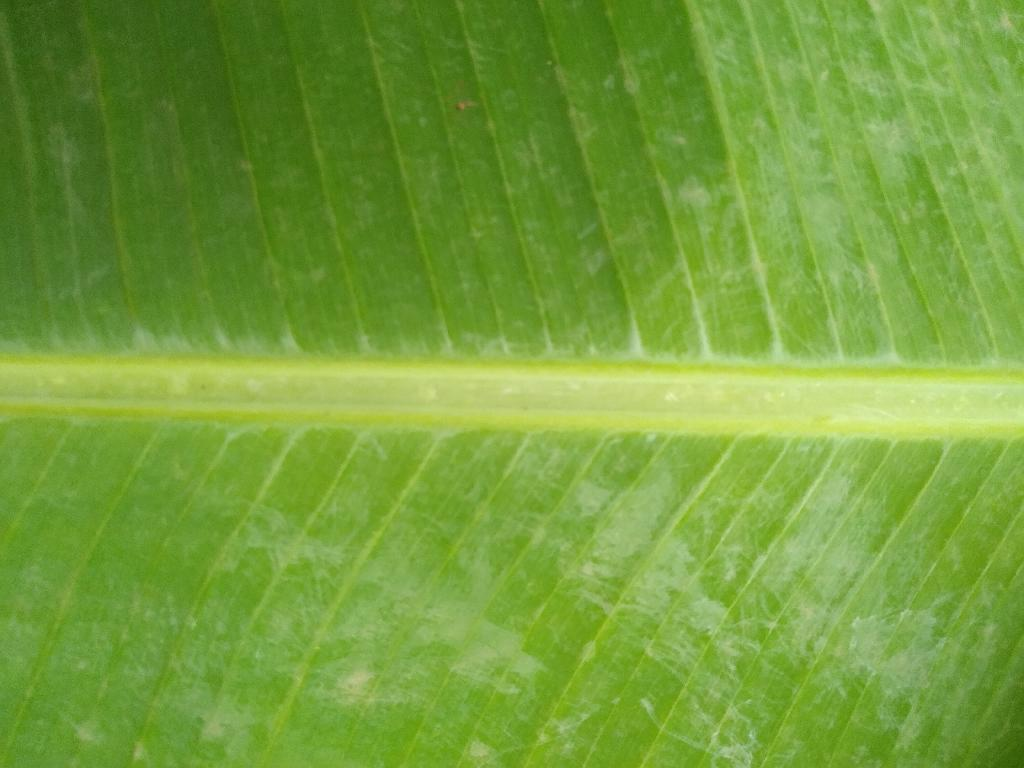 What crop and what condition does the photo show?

banana, healthy
